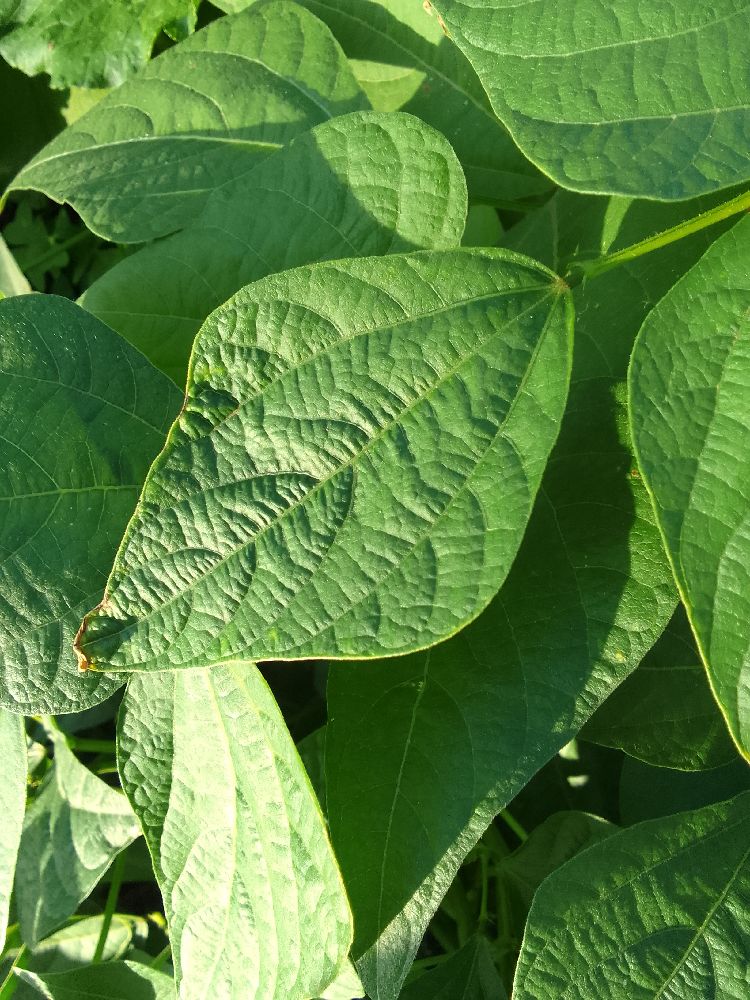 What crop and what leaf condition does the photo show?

common bean, healthy
